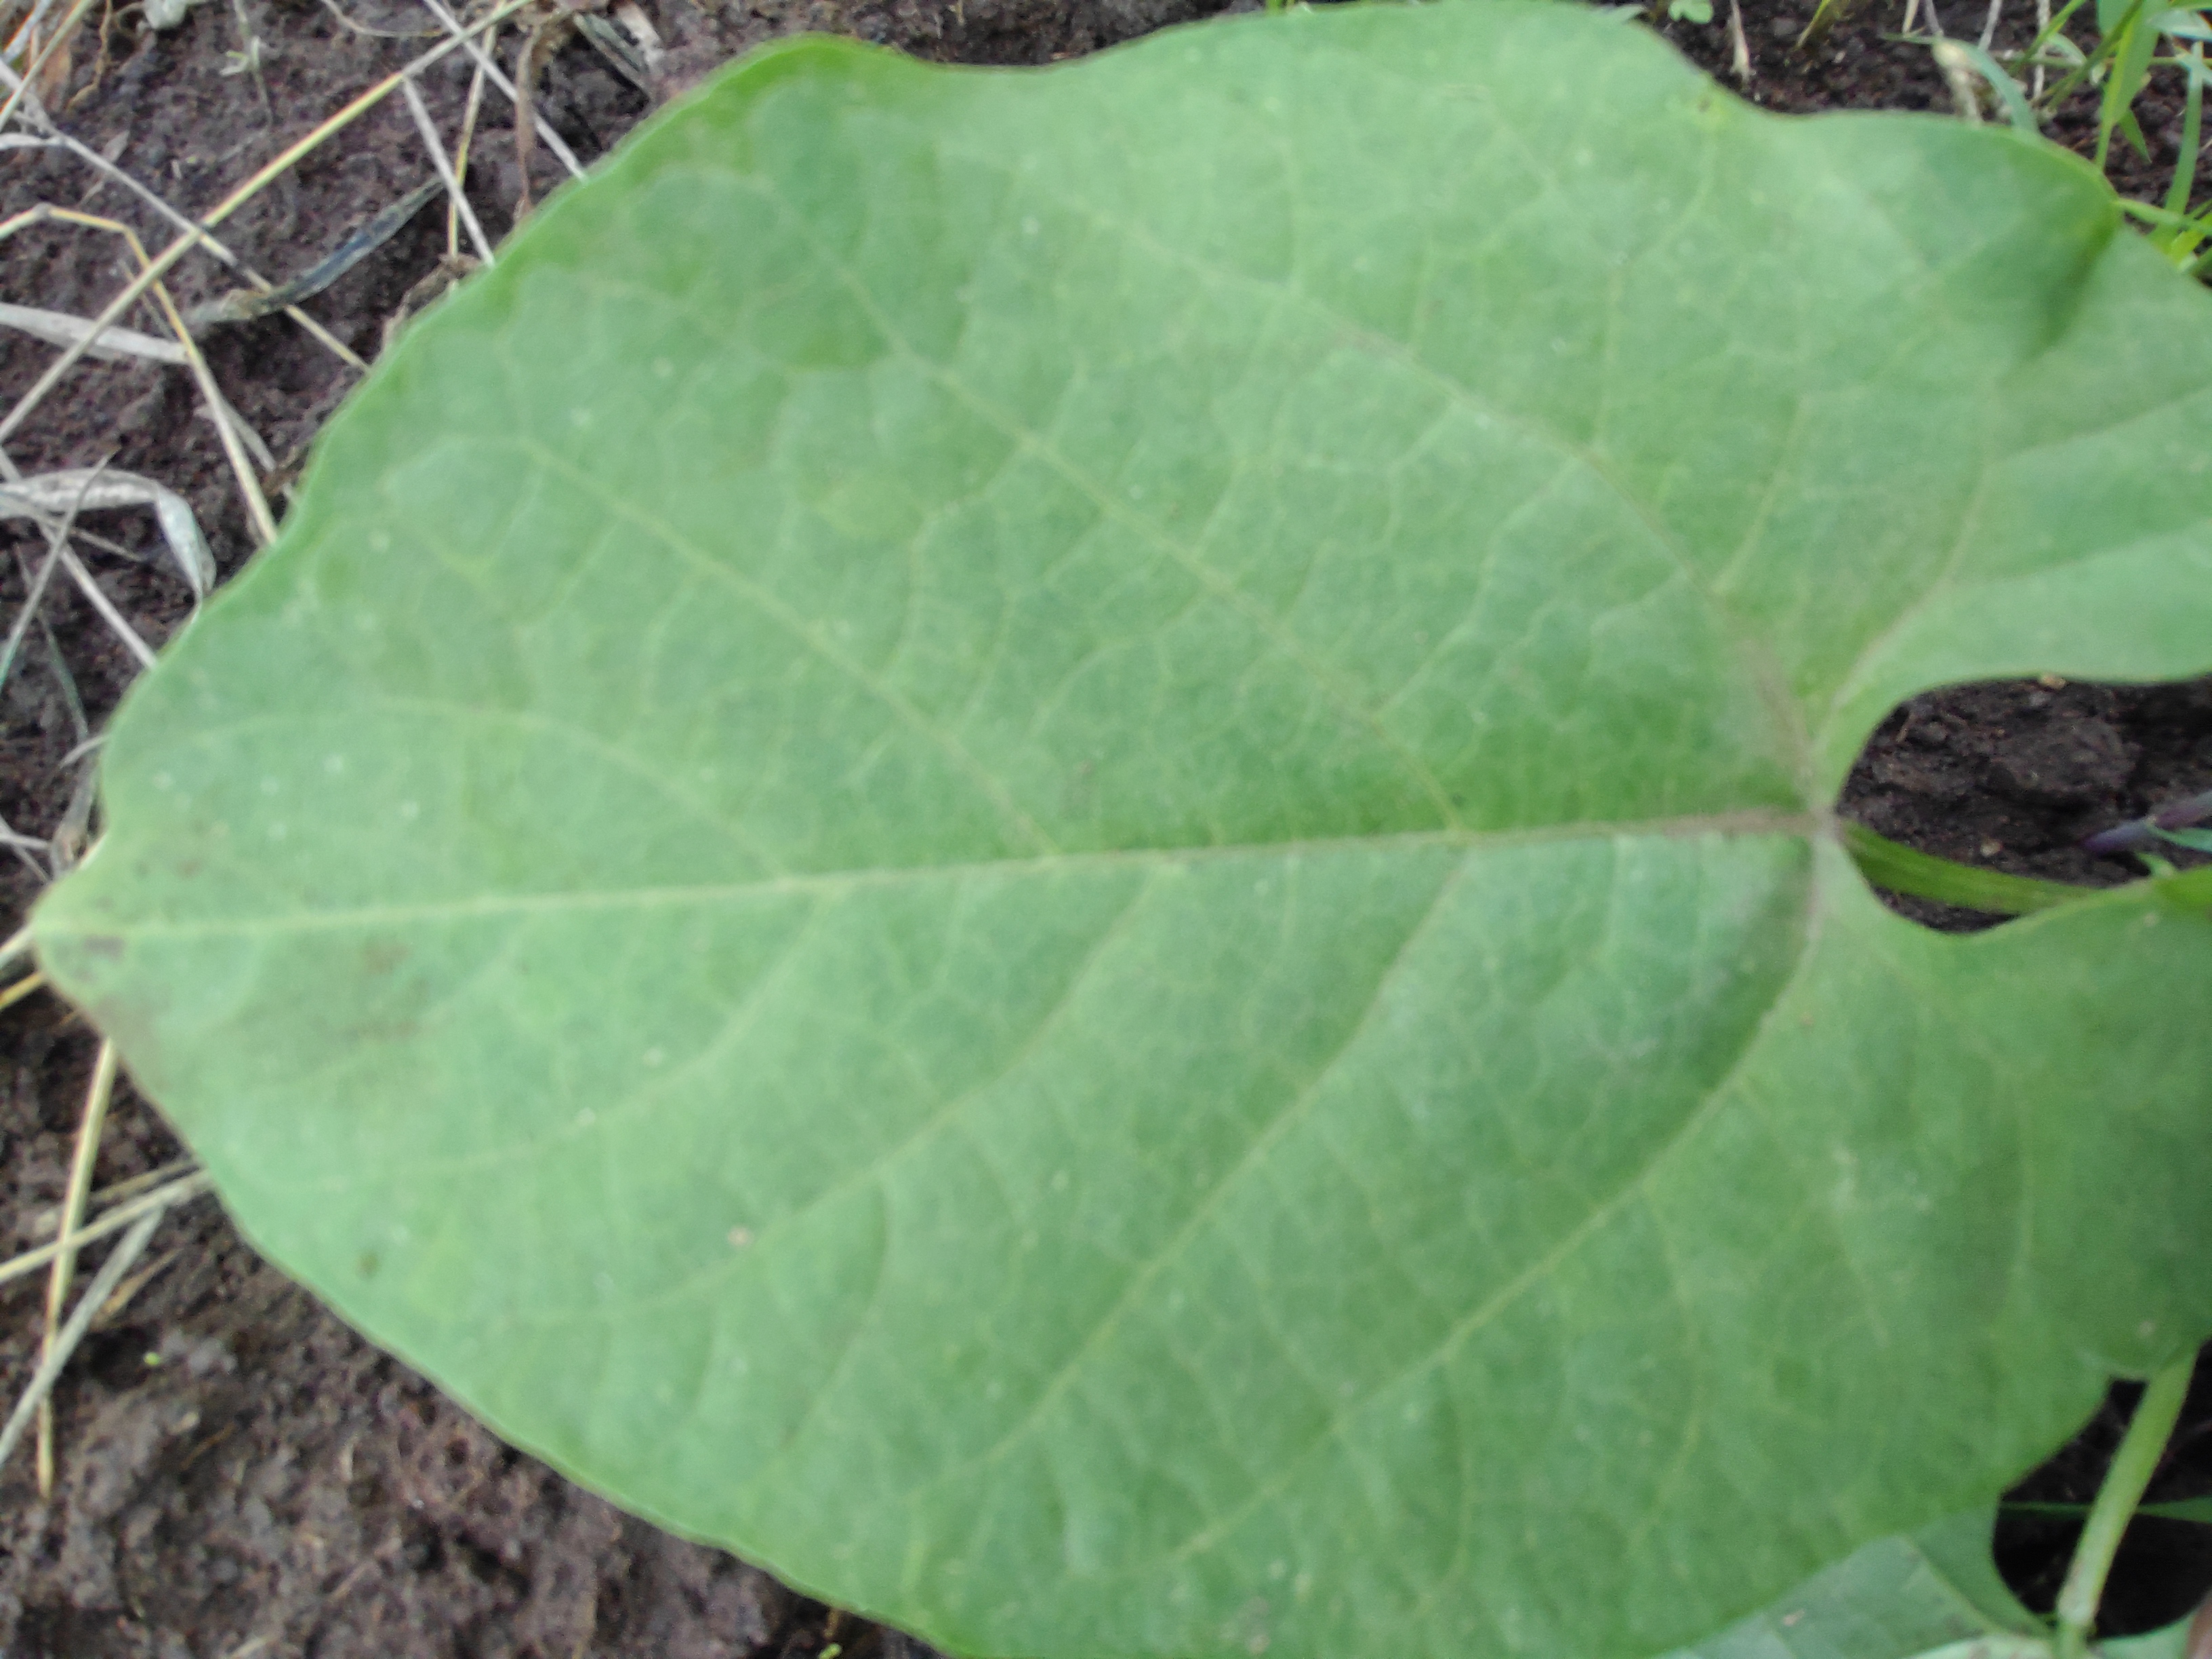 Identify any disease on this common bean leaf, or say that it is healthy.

healthy
